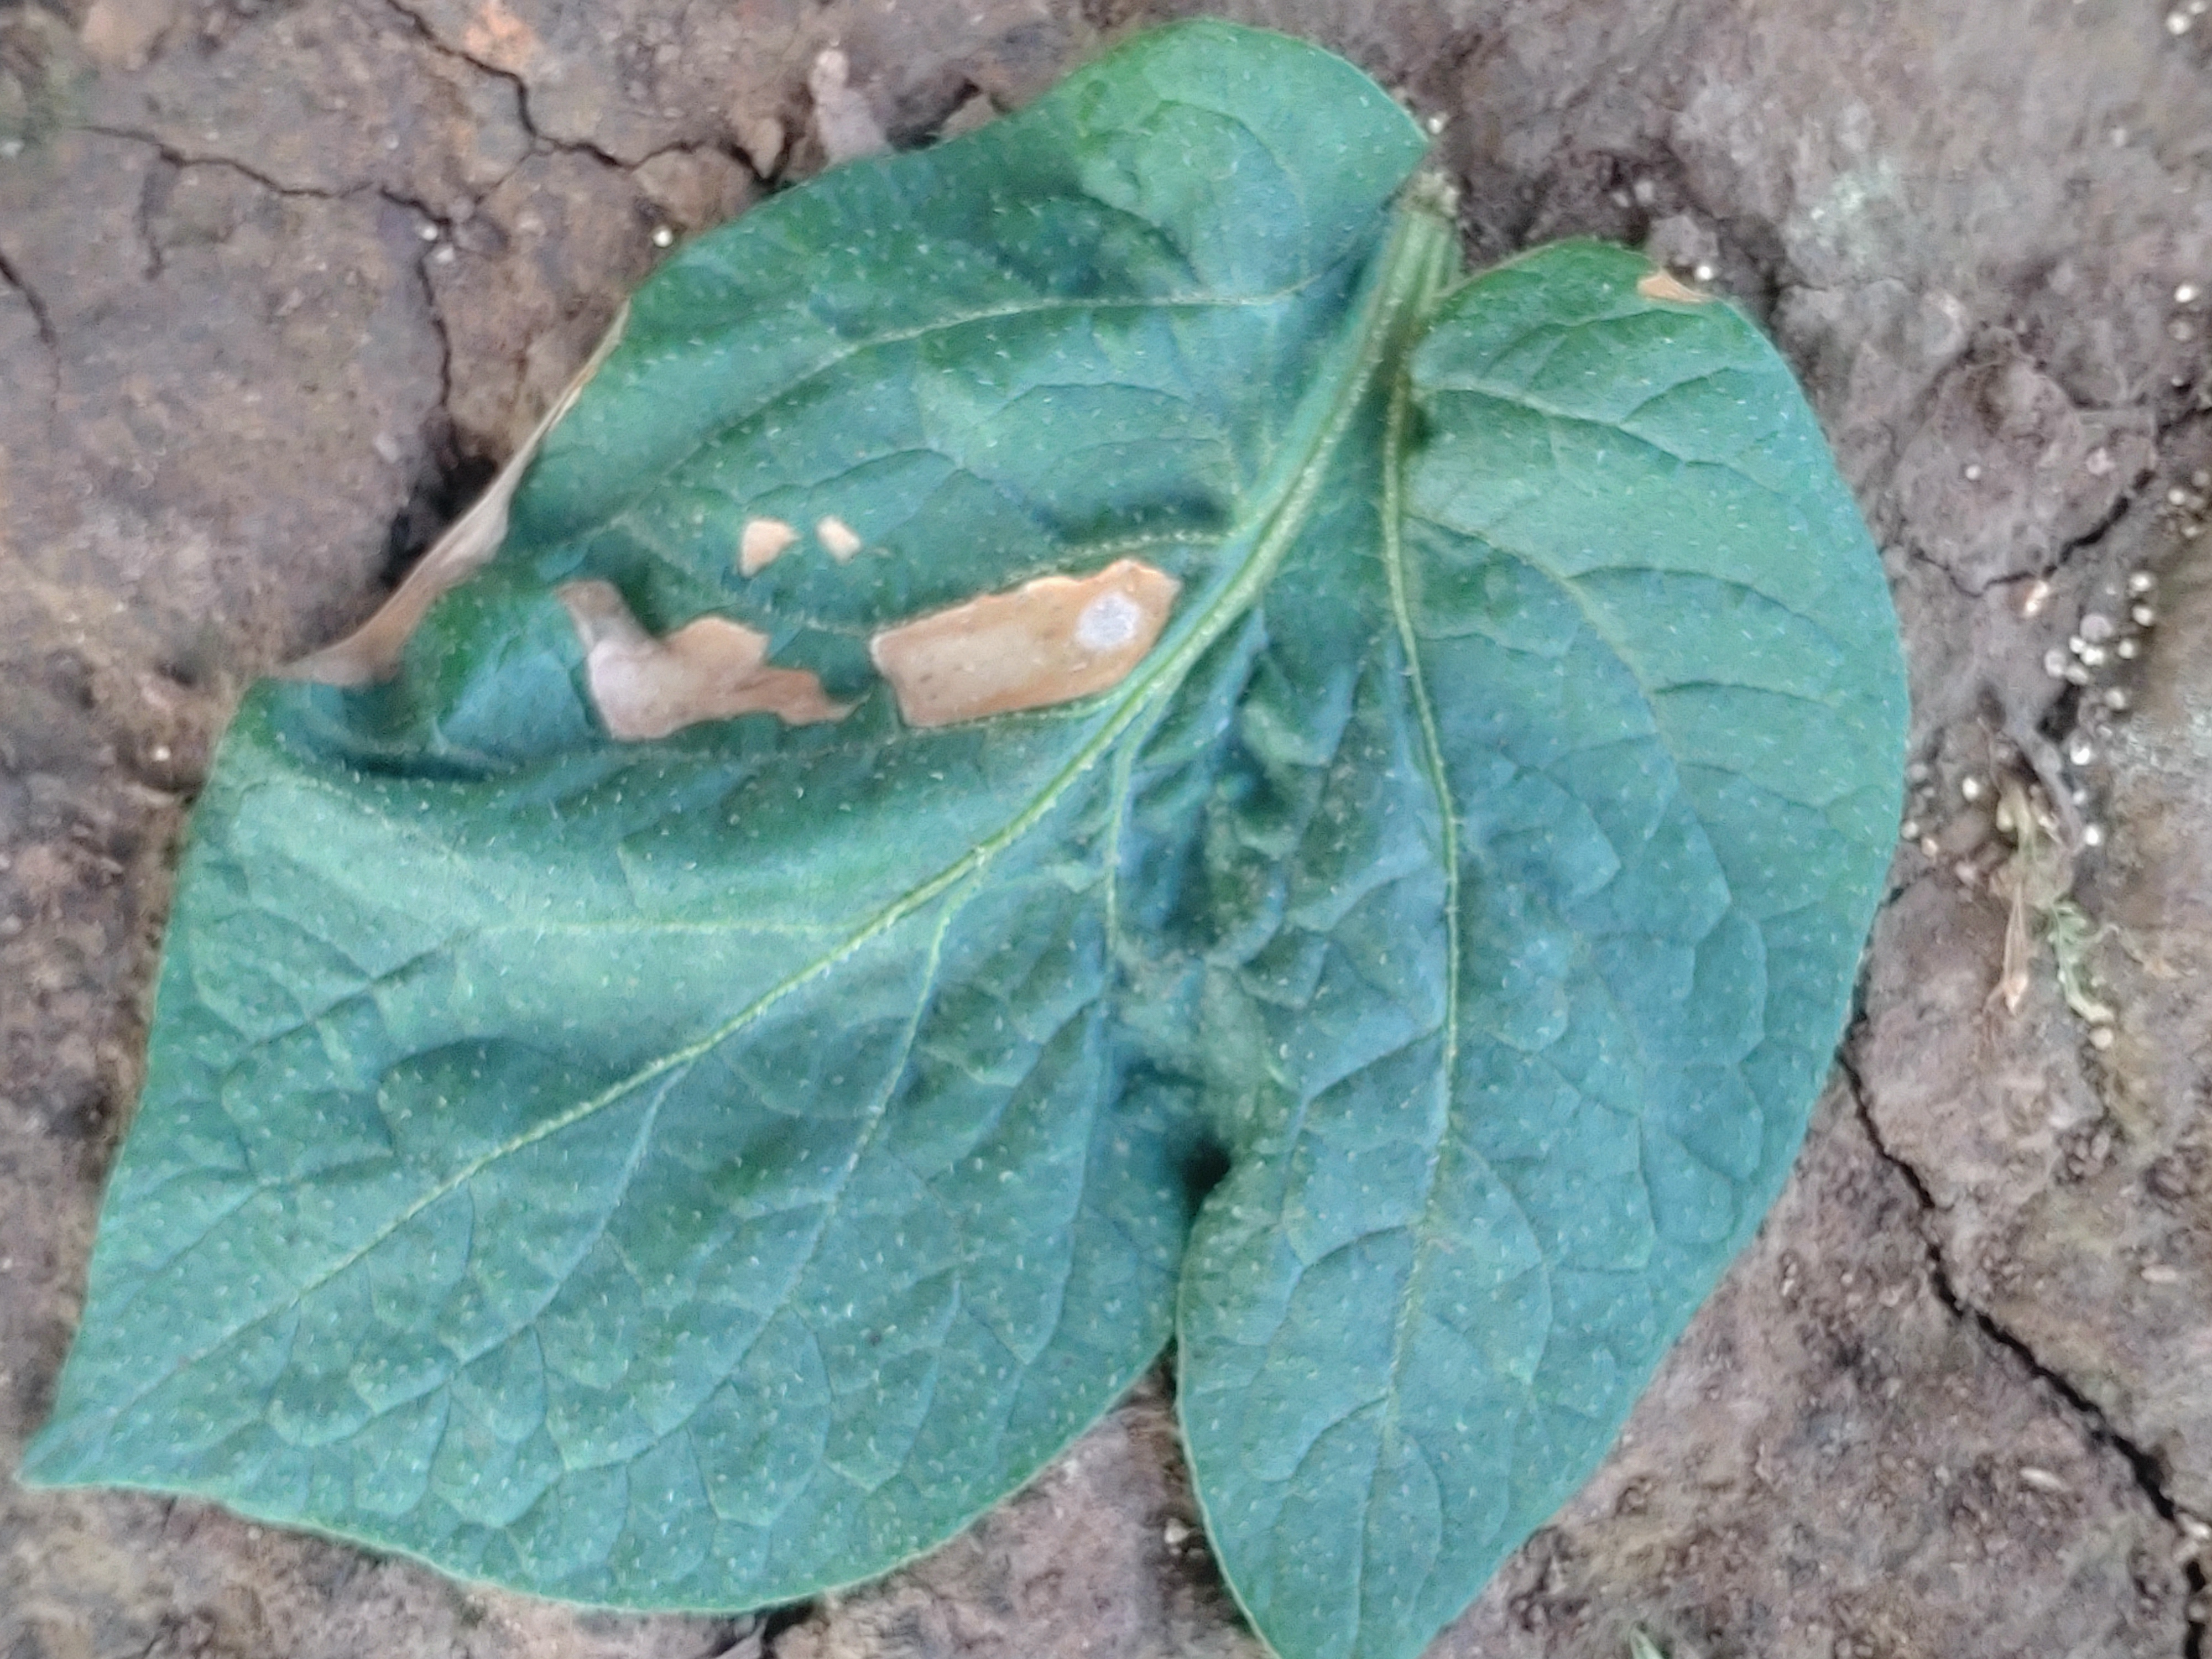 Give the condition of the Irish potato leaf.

early blight
